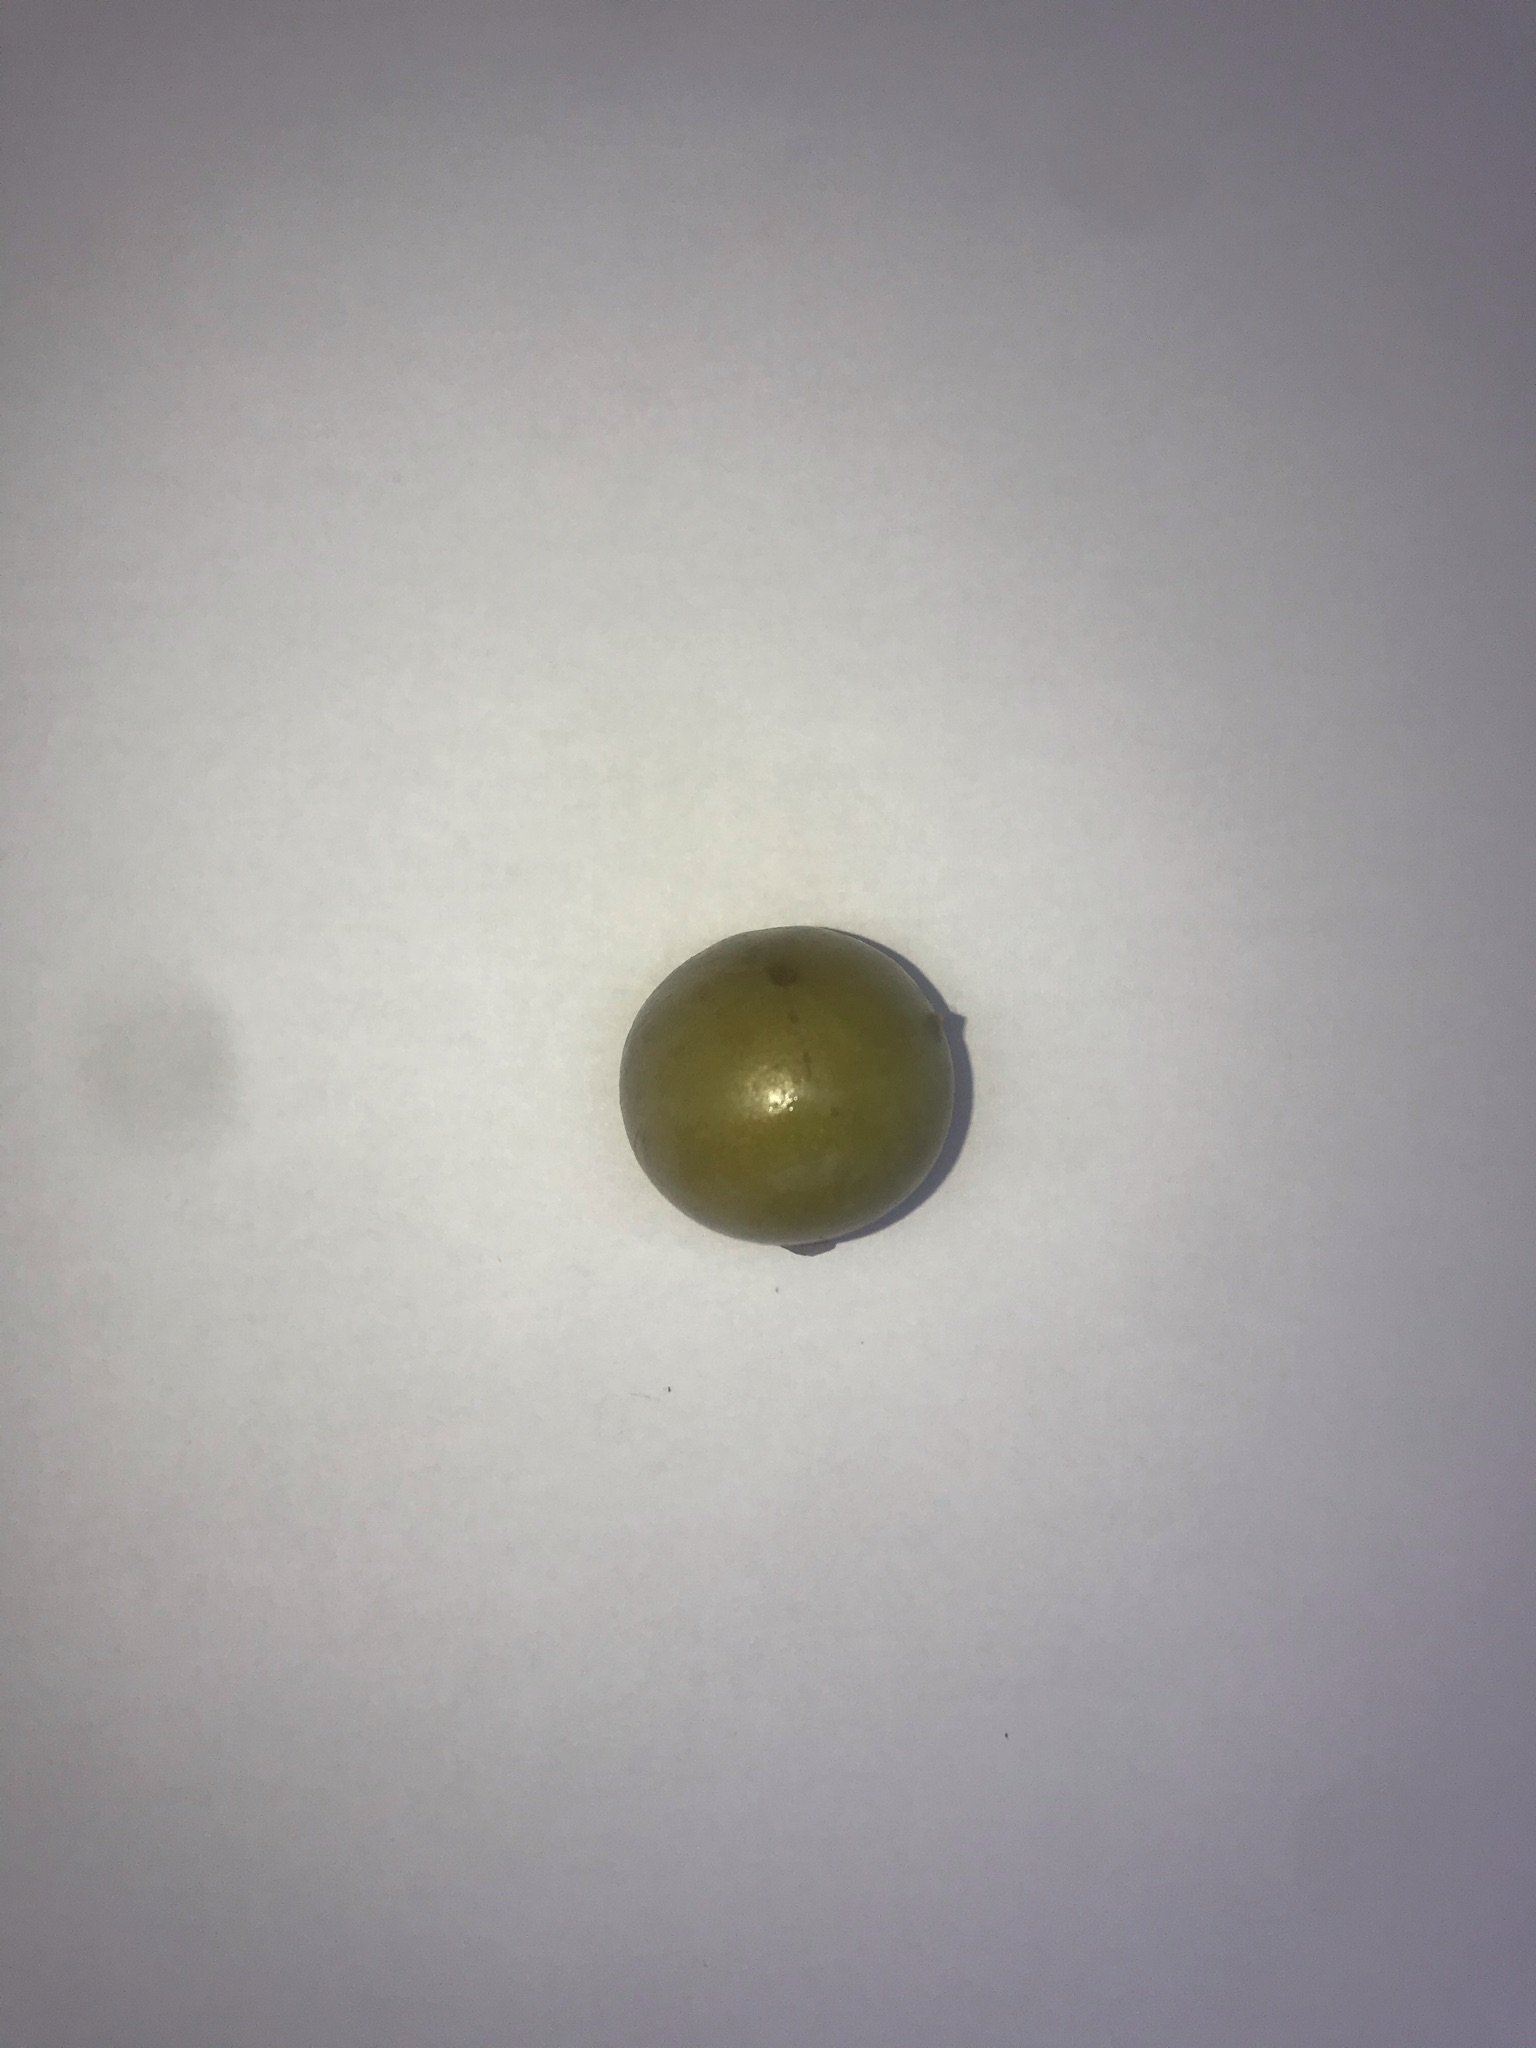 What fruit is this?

gabiroba
